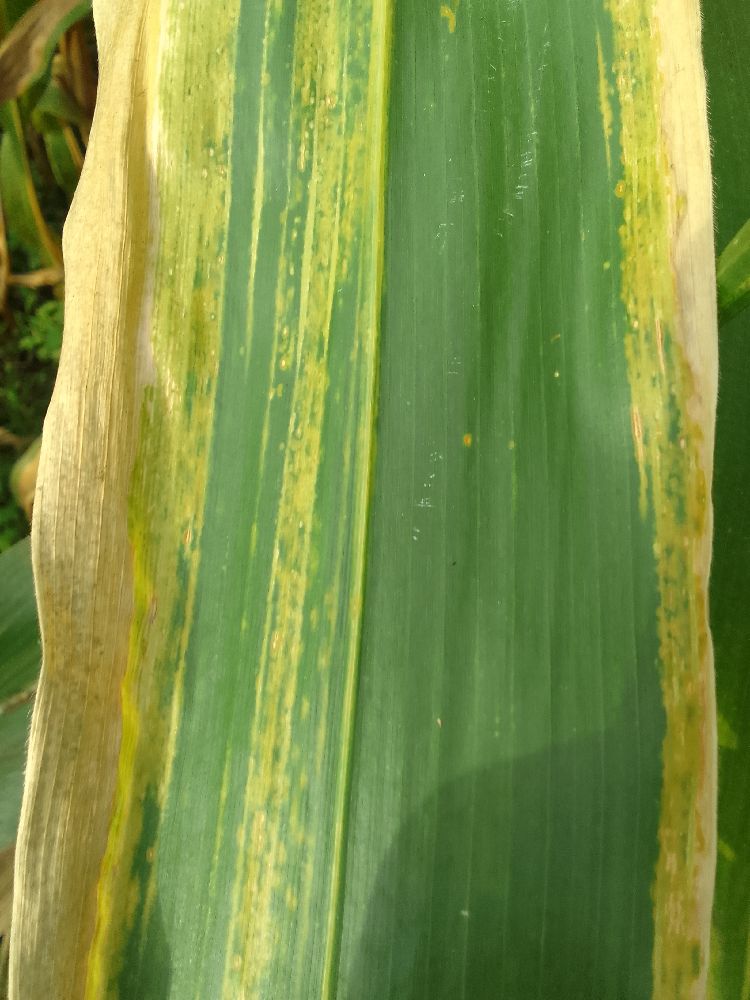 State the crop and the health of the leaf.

maize, maize lethal necrosis
